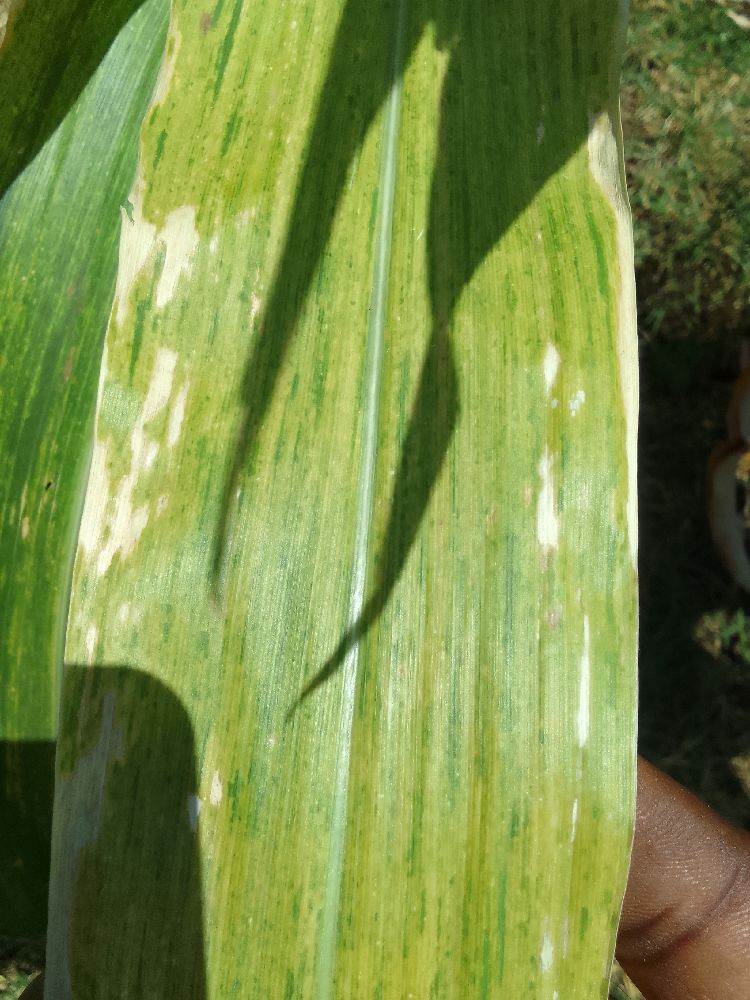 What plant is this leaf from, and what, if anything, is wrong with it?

maize, maize lethal necrosis
